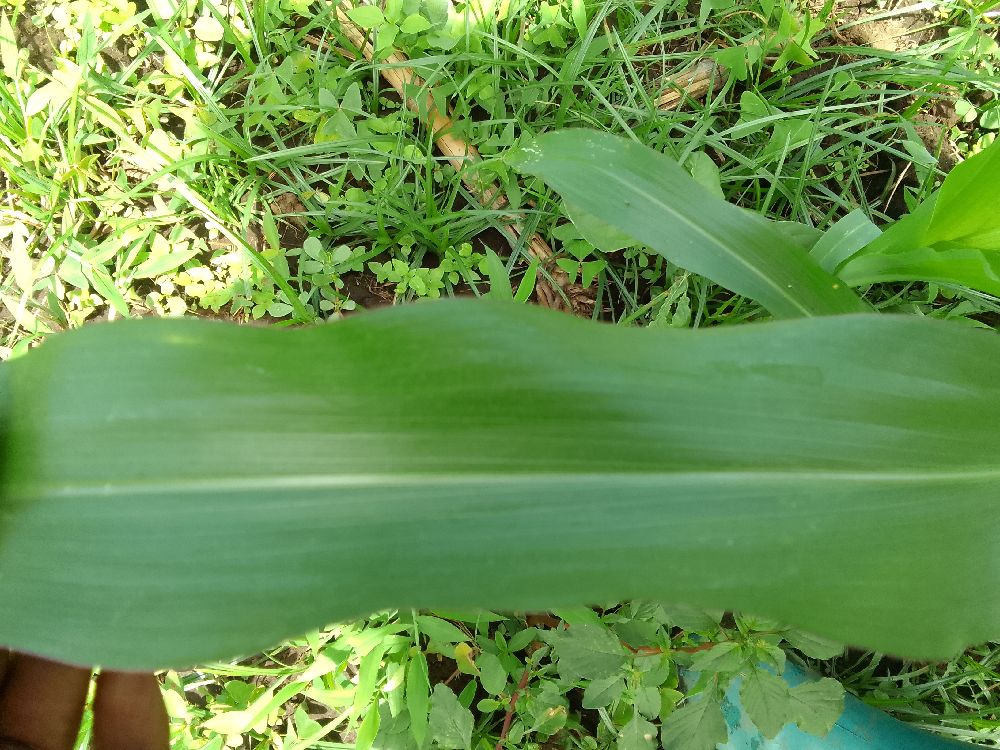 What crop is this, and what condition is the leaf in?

maize, healthy
